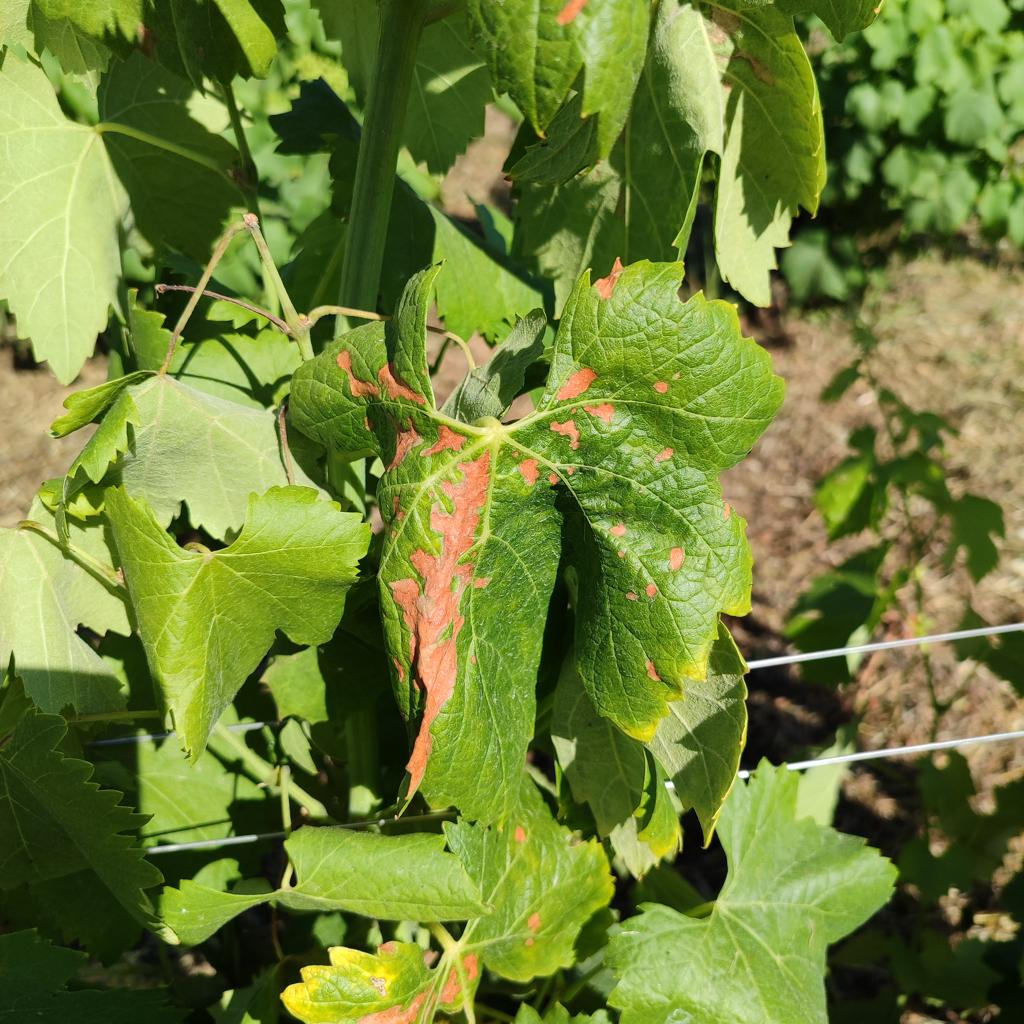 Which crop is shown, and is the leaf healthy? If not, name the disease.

grapevine, esca complex
